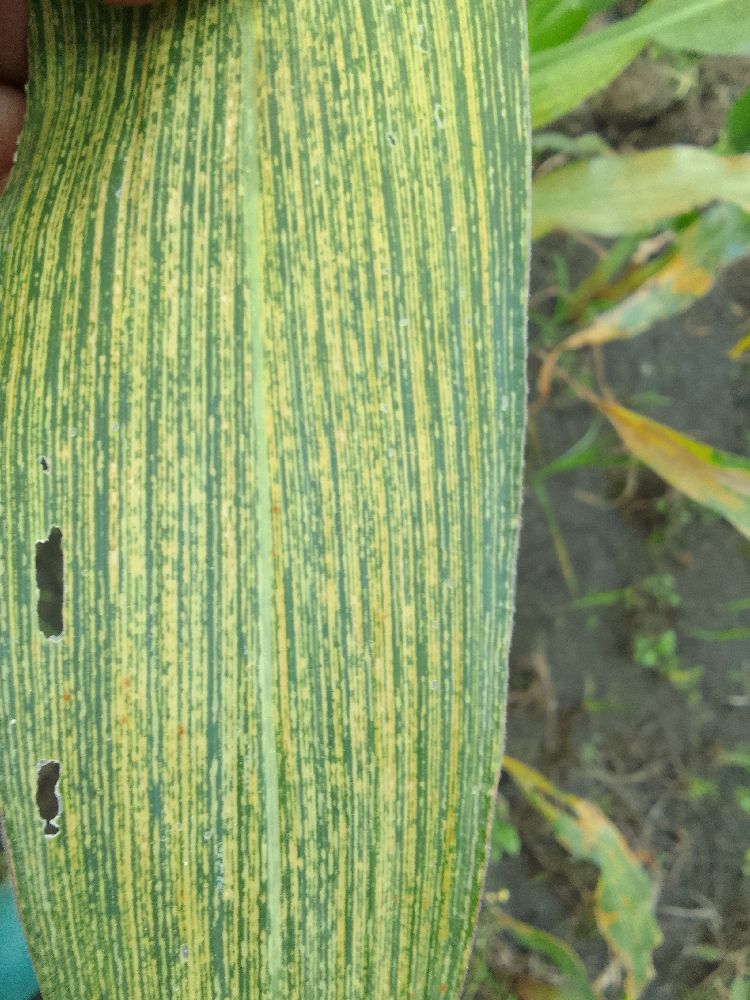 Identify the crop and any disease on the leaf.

maize, maize streak virus
